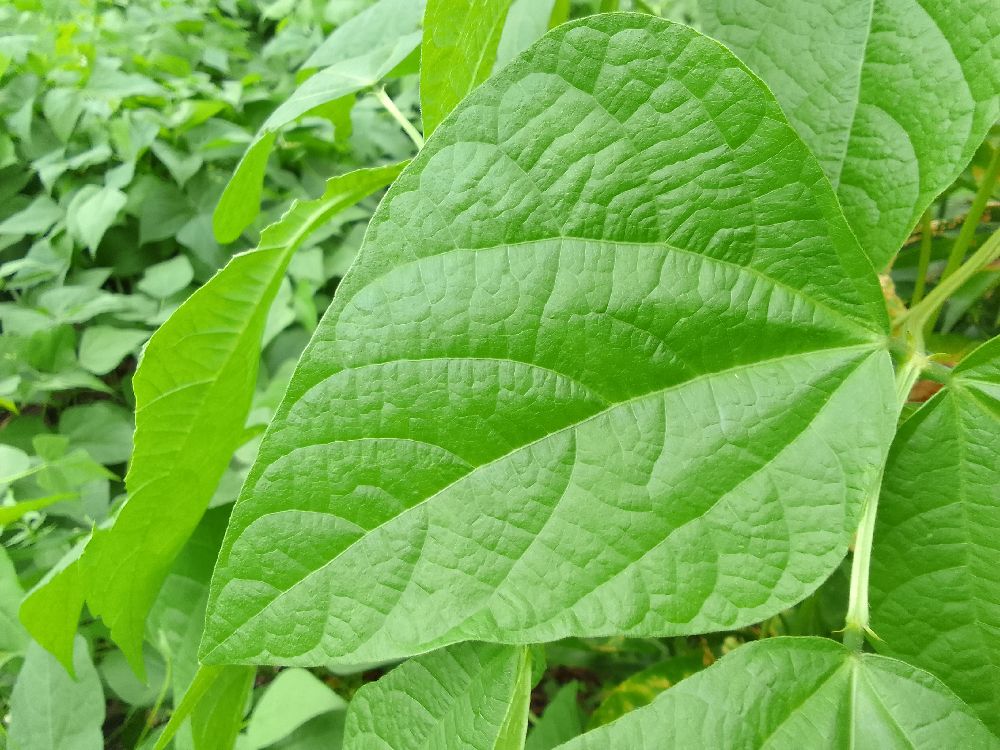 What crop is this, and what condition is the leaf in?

common bean, healthy
